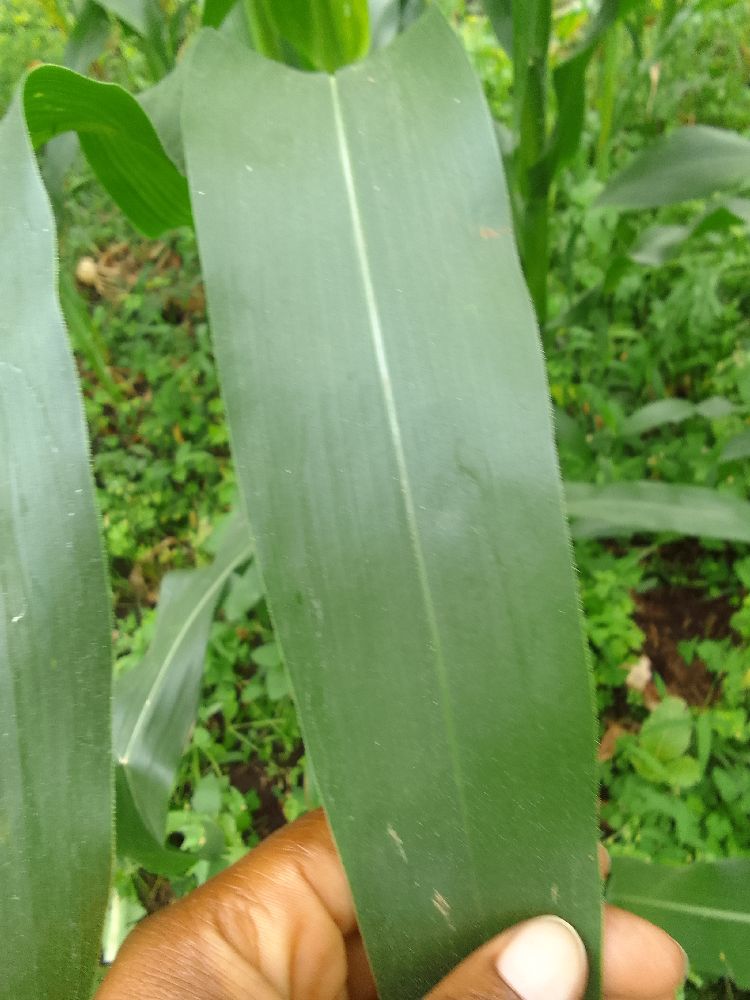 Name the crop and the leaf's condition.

maize, healthy
